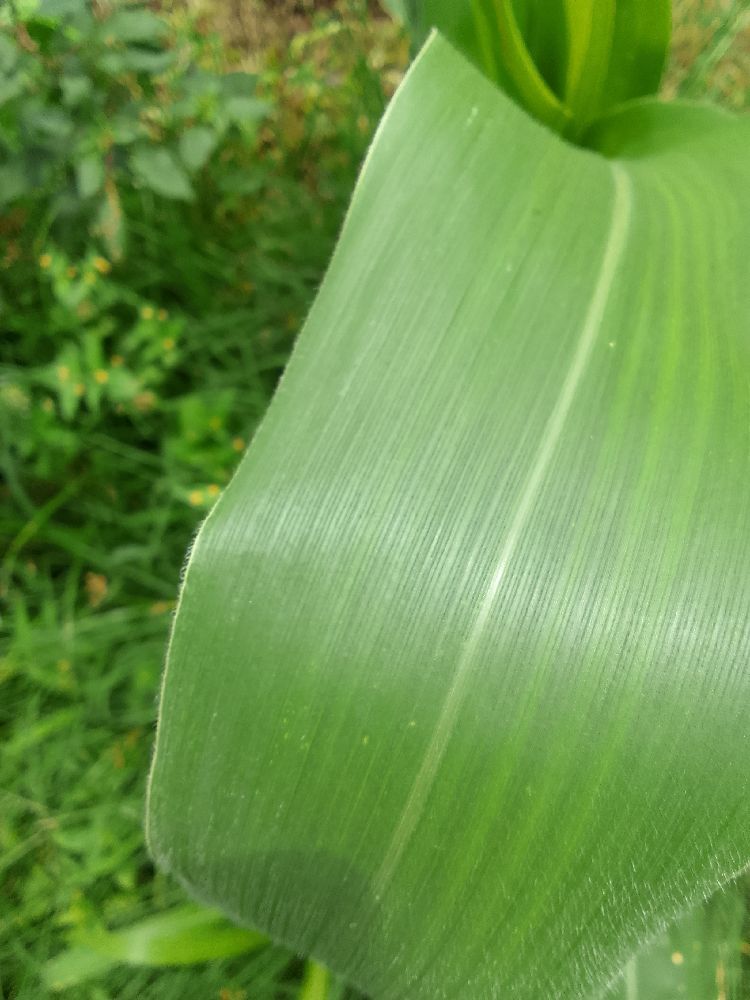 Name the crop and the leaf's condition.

maize, healthy
